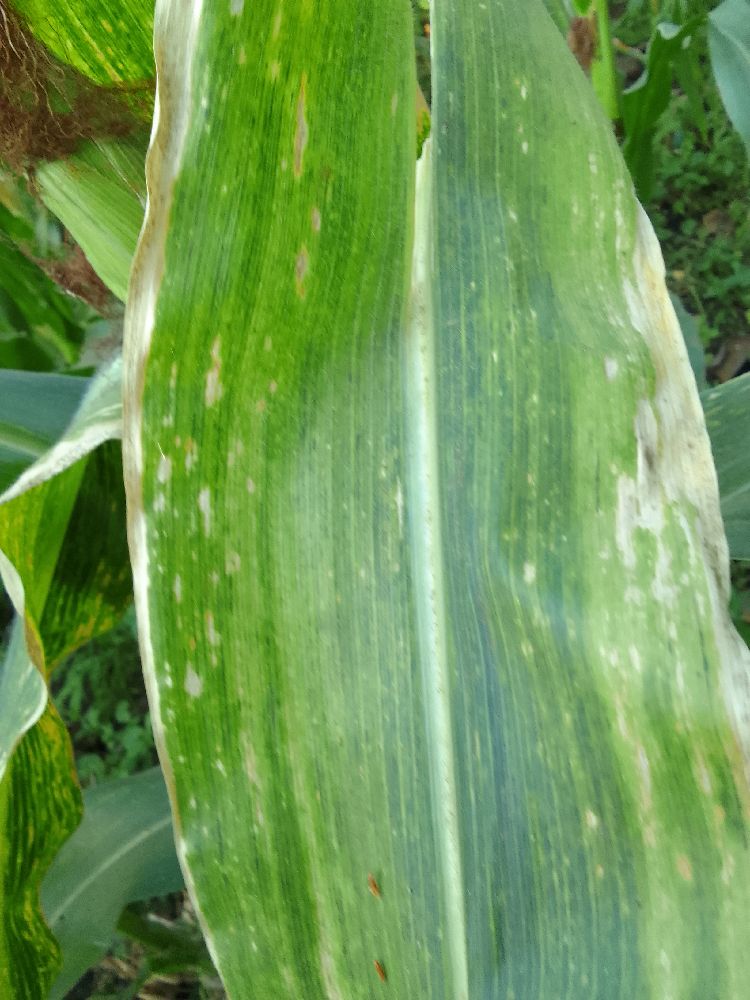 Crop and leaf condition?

maize, maize lethal necrosis
